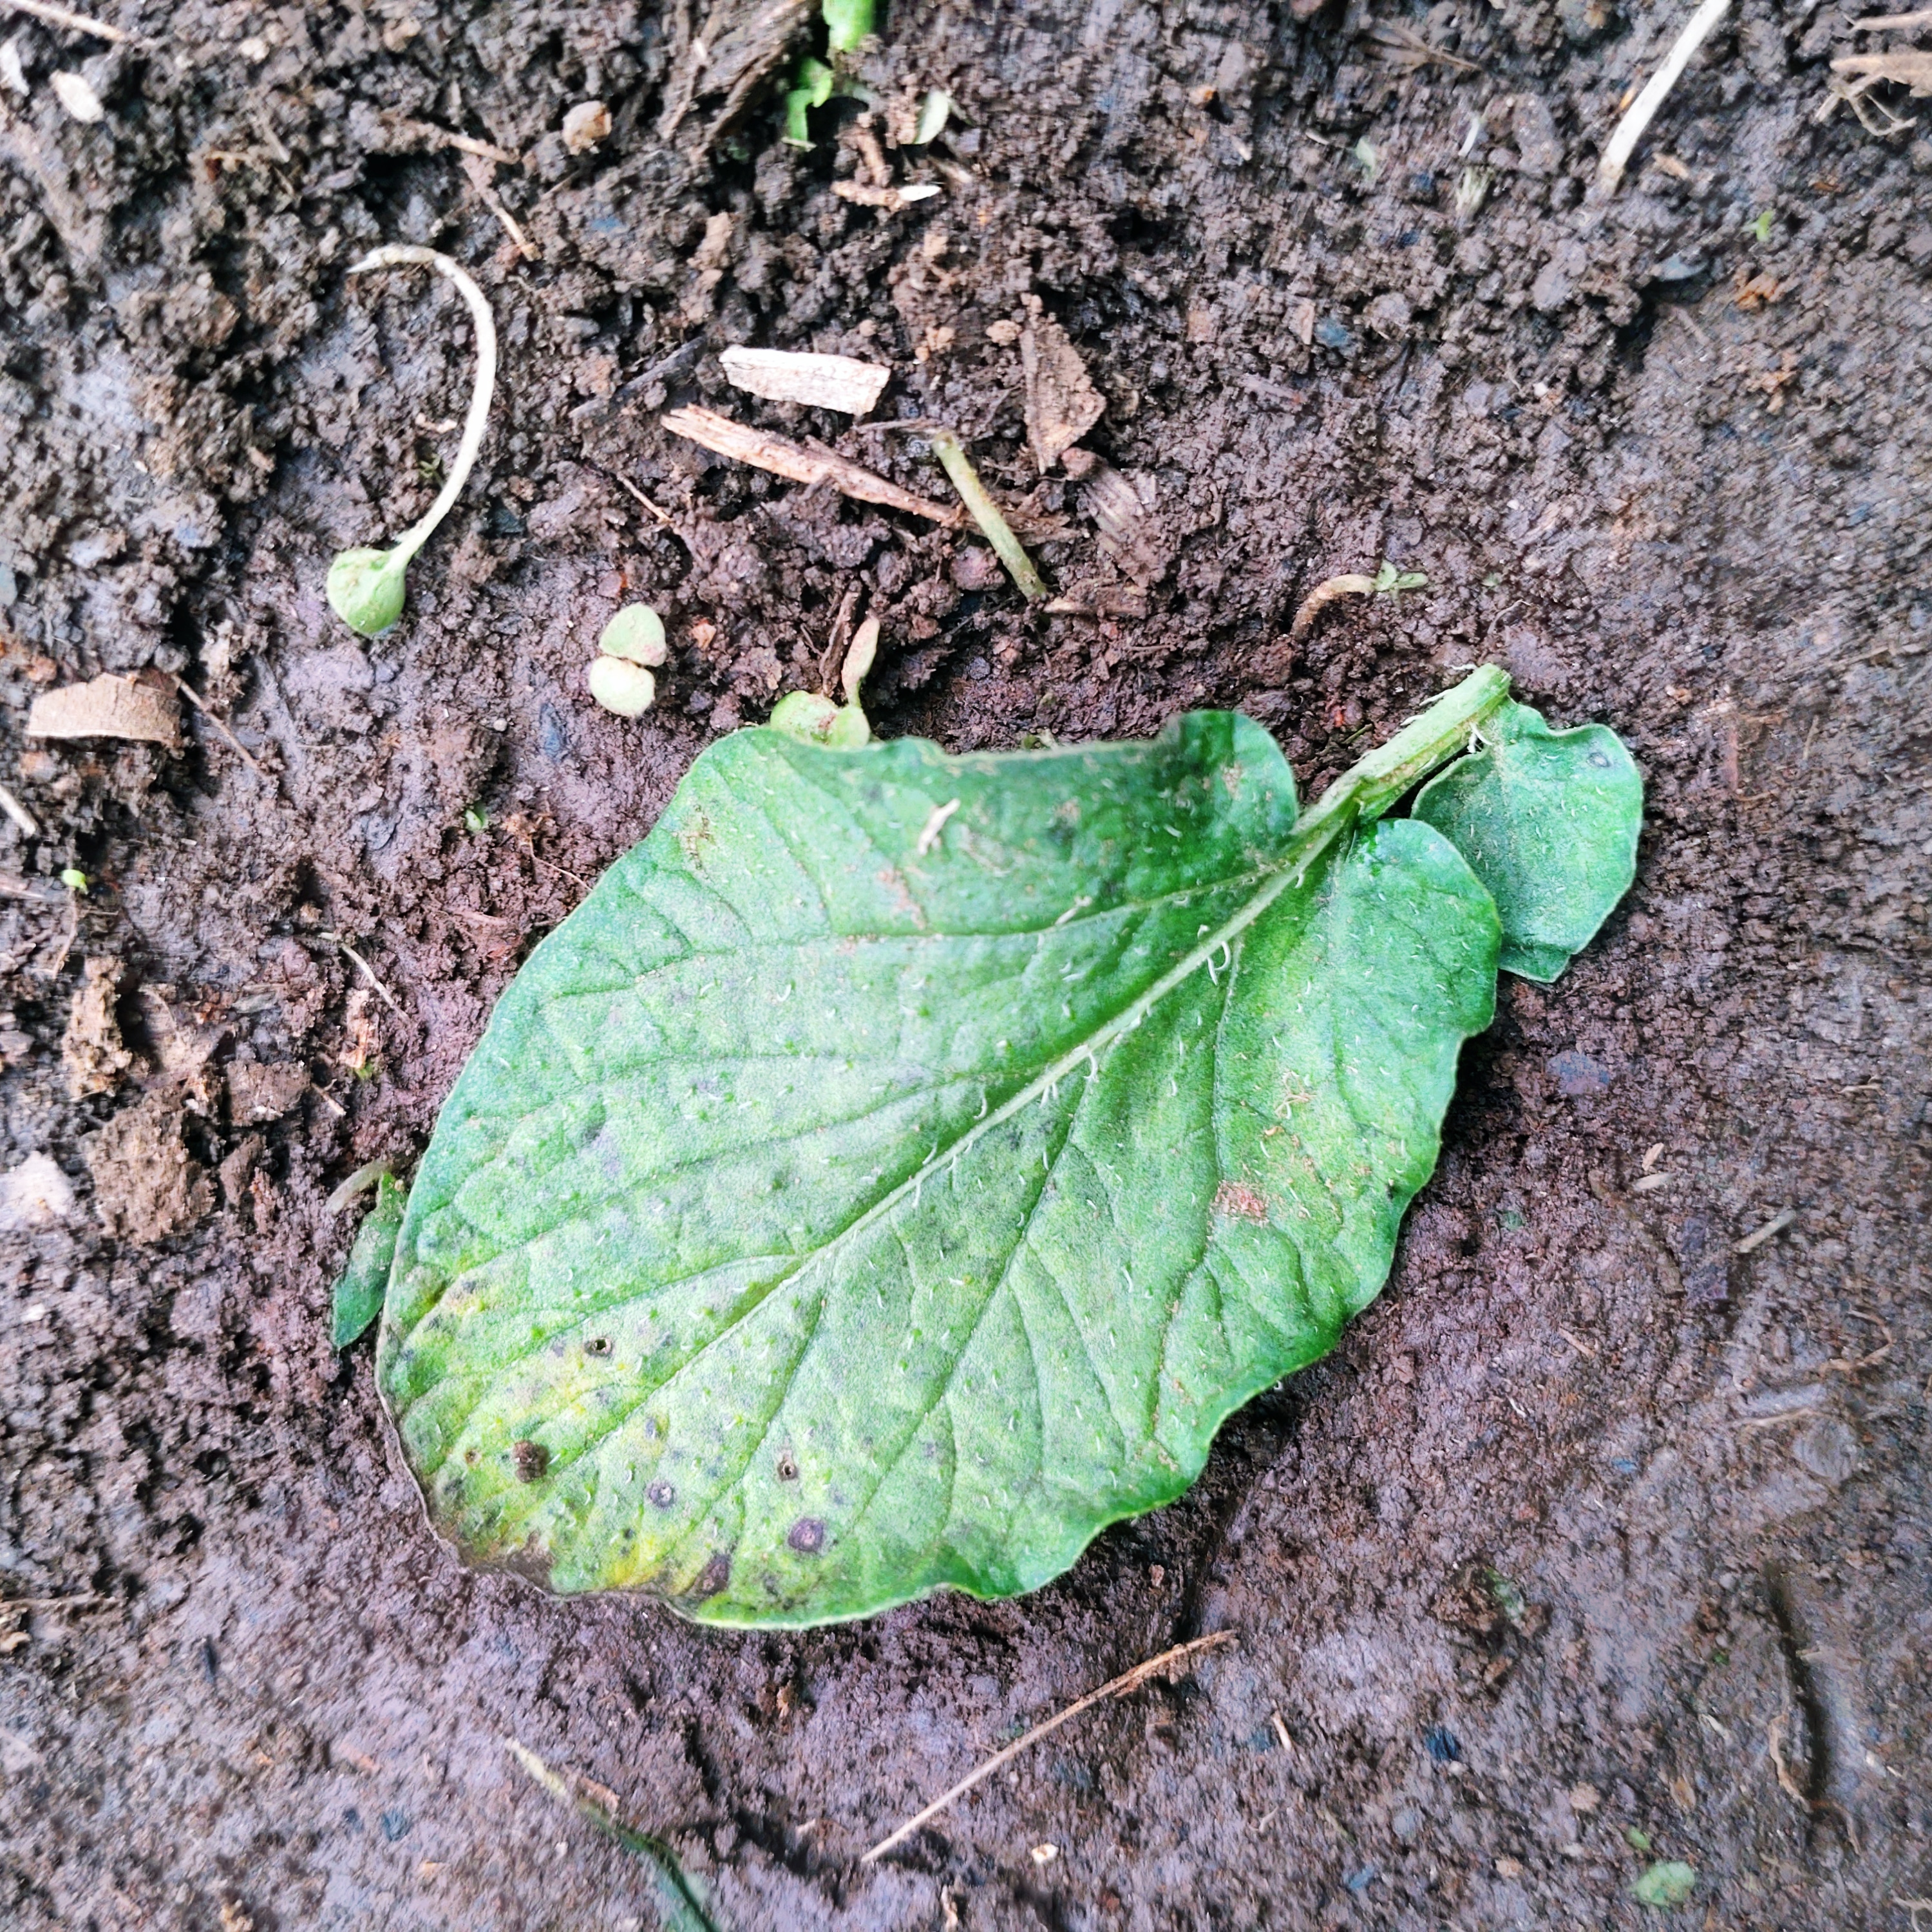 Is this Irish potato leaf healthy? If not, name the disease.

late blight
